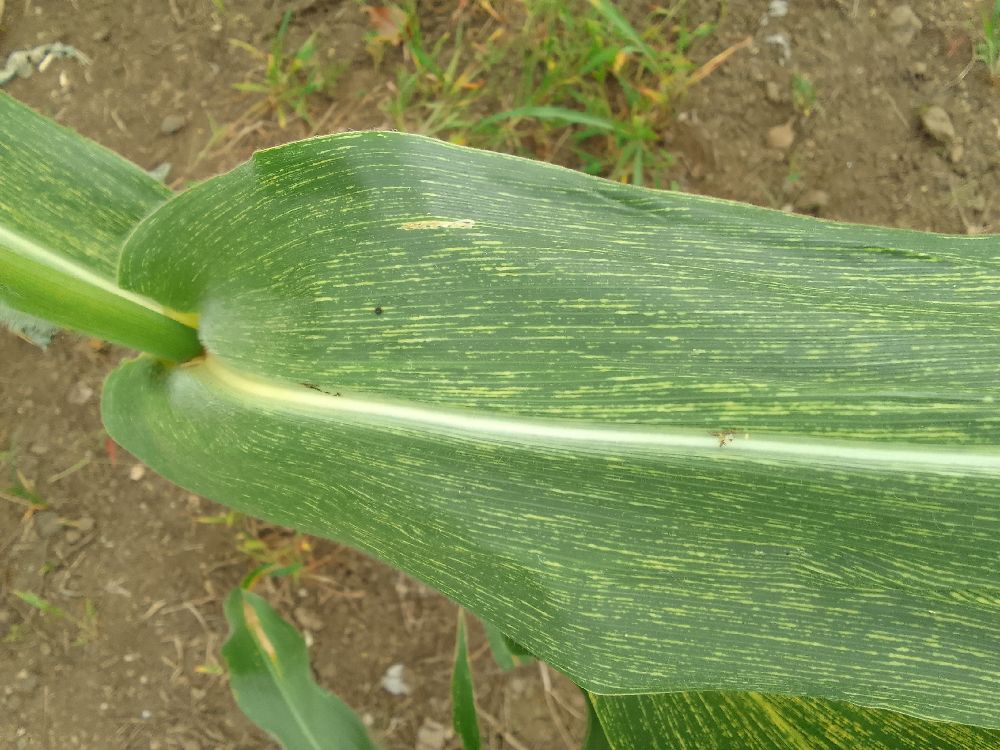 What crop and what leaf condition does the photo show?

maize, maize streak virus
